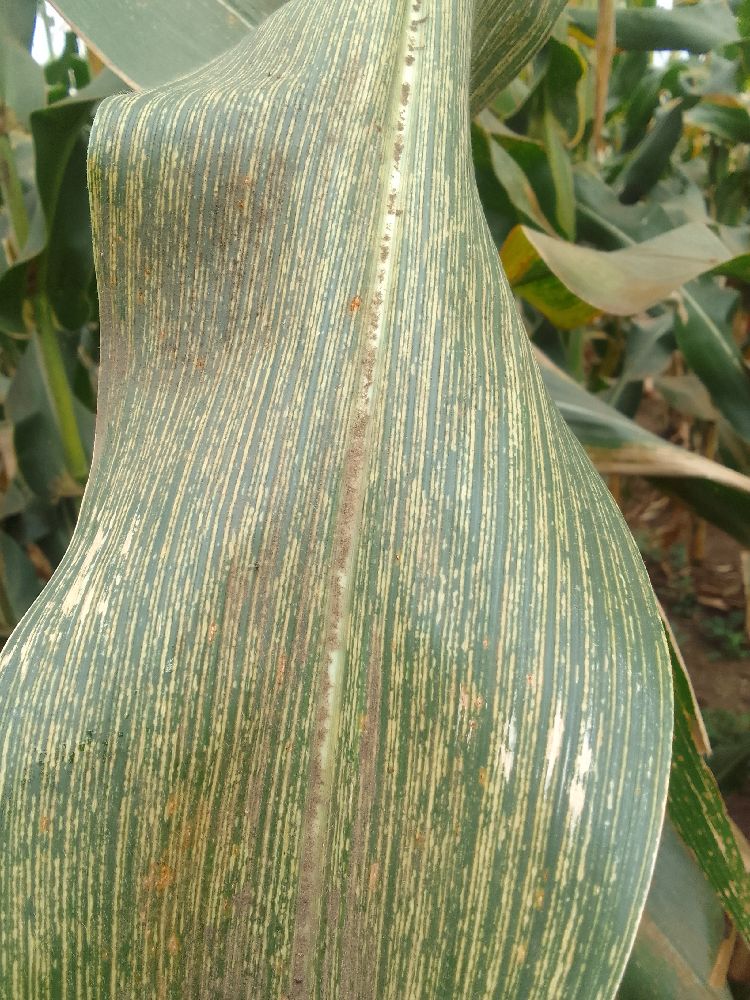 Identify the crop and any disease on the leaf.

maize, maize streak virus
